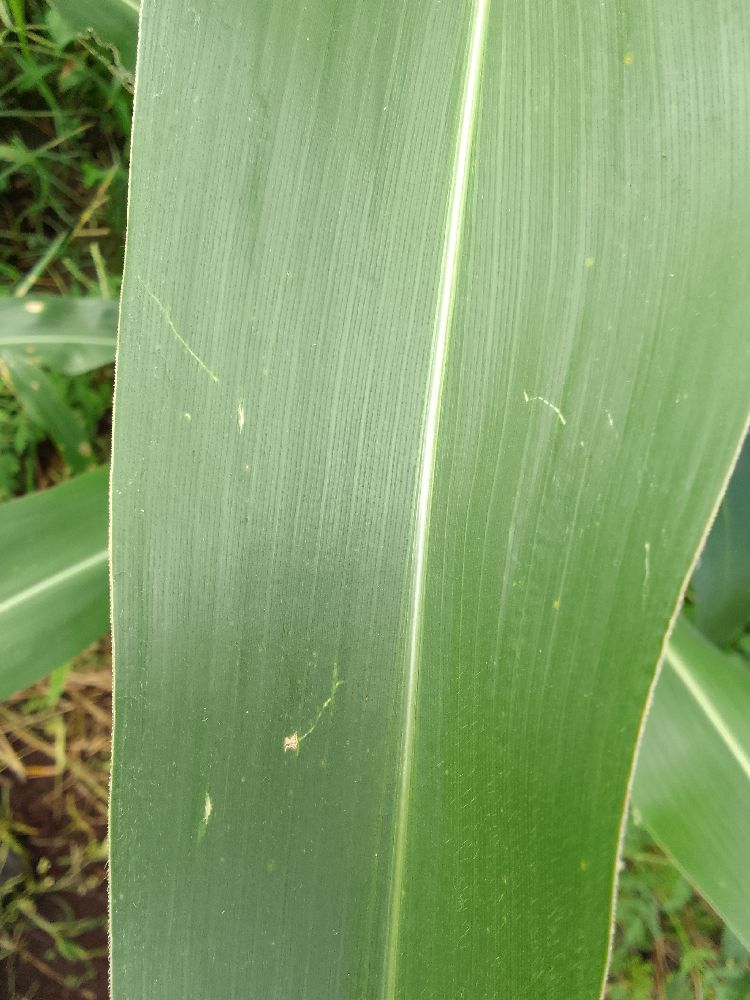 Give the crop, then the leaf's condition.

maize, healthy
